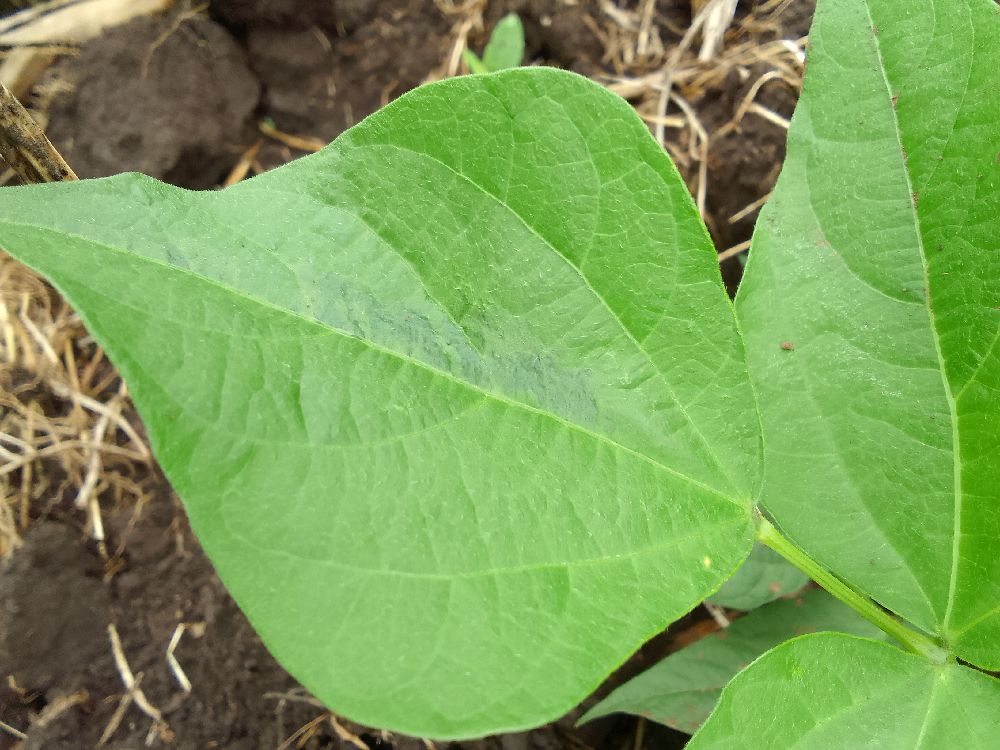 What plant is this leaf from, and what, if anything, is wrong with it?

common bean, healthy
